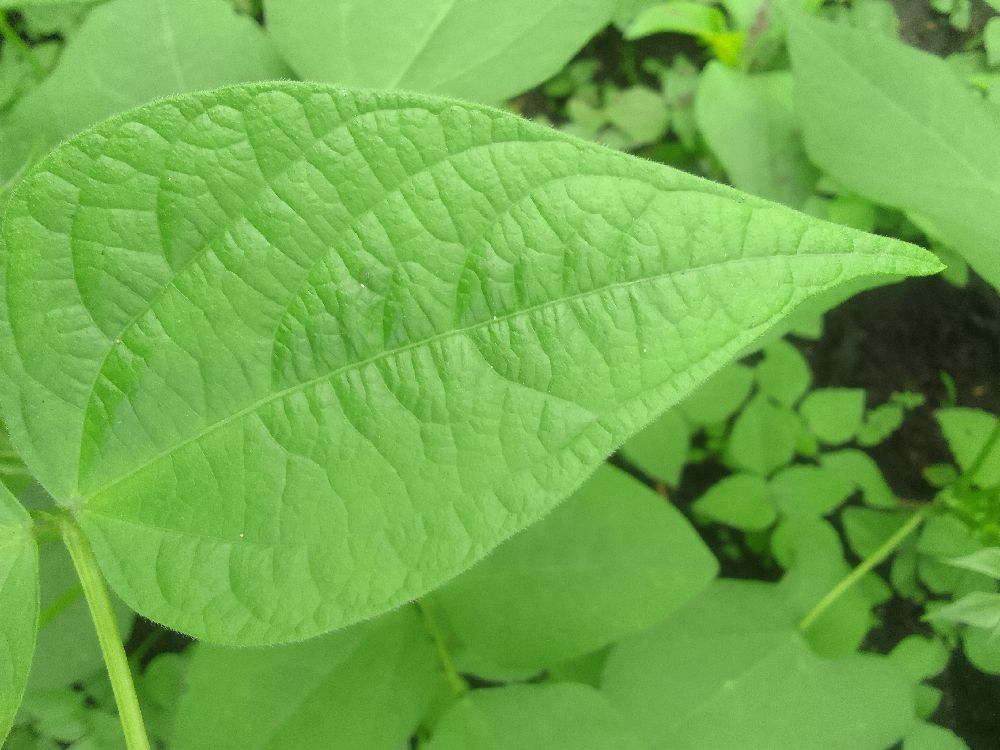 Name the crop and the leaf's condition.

common bean, healthy
